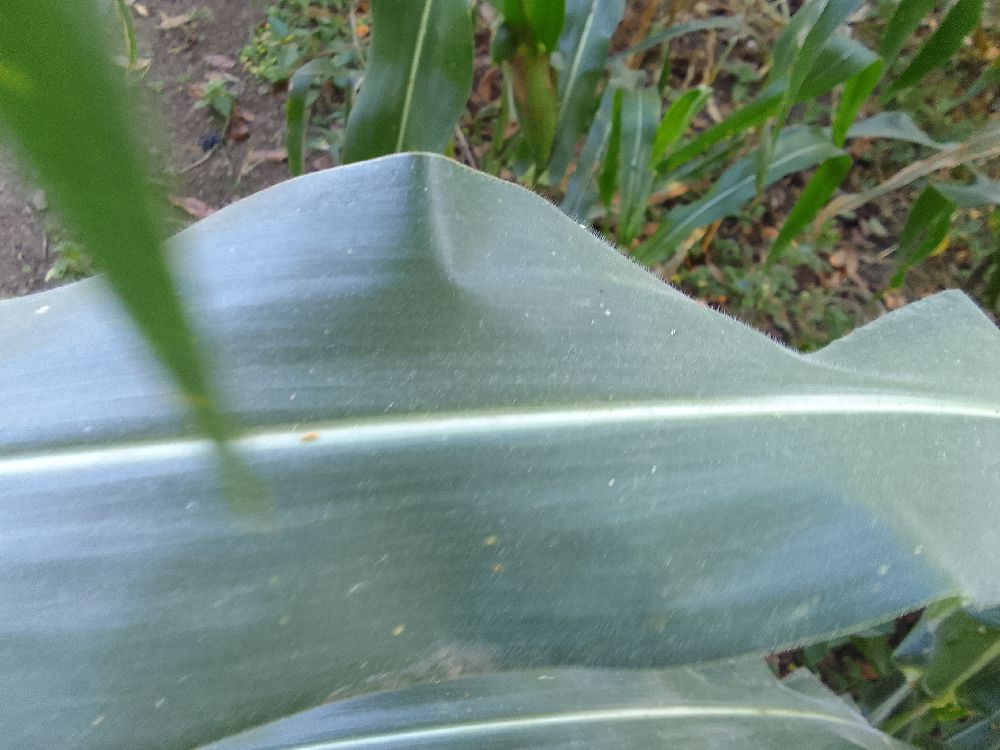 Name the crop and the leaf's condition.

maize, healthy
